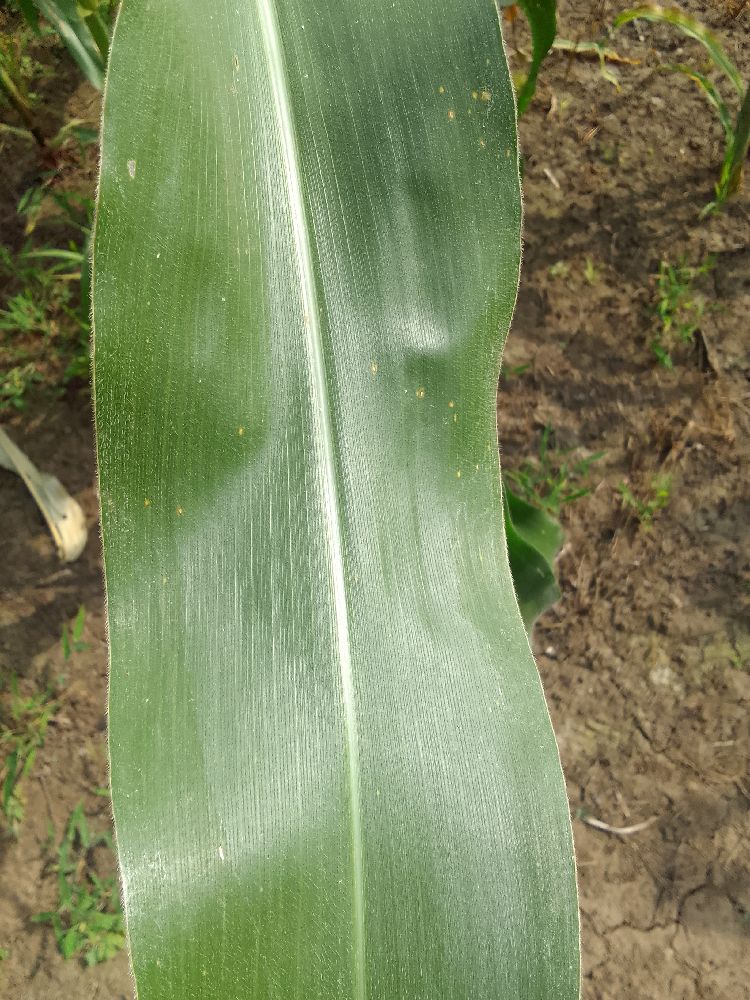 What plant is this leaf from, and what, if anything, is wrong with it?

maize, healthy
